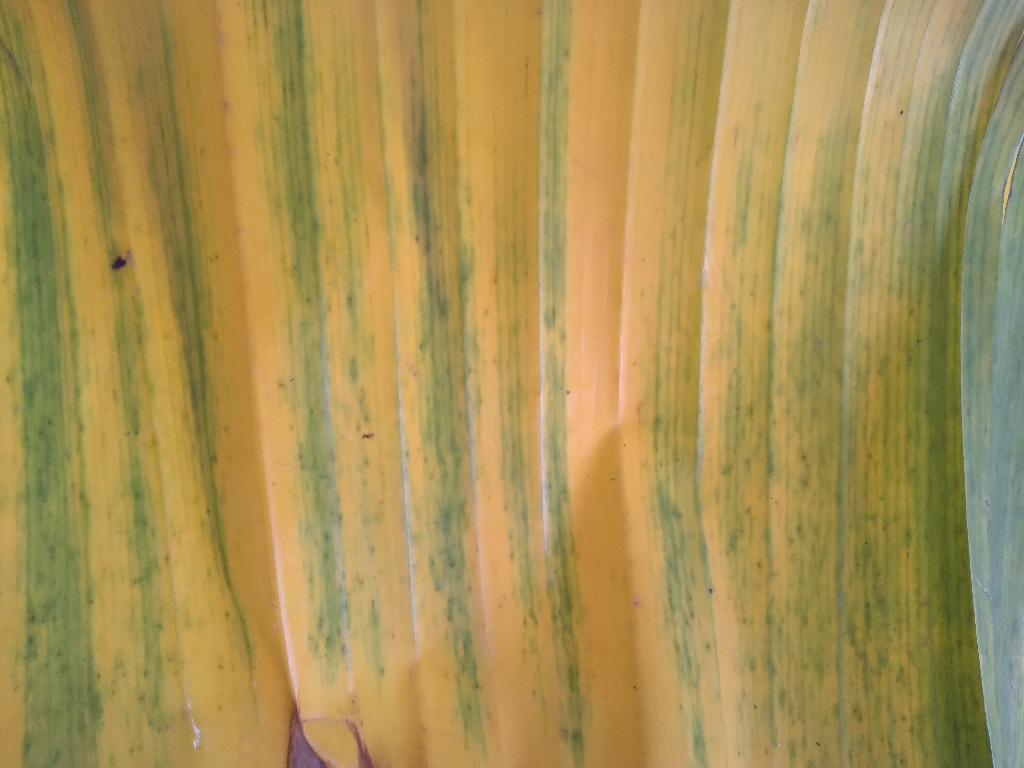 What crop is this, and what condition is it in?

banana, fusarium wilt race 1
